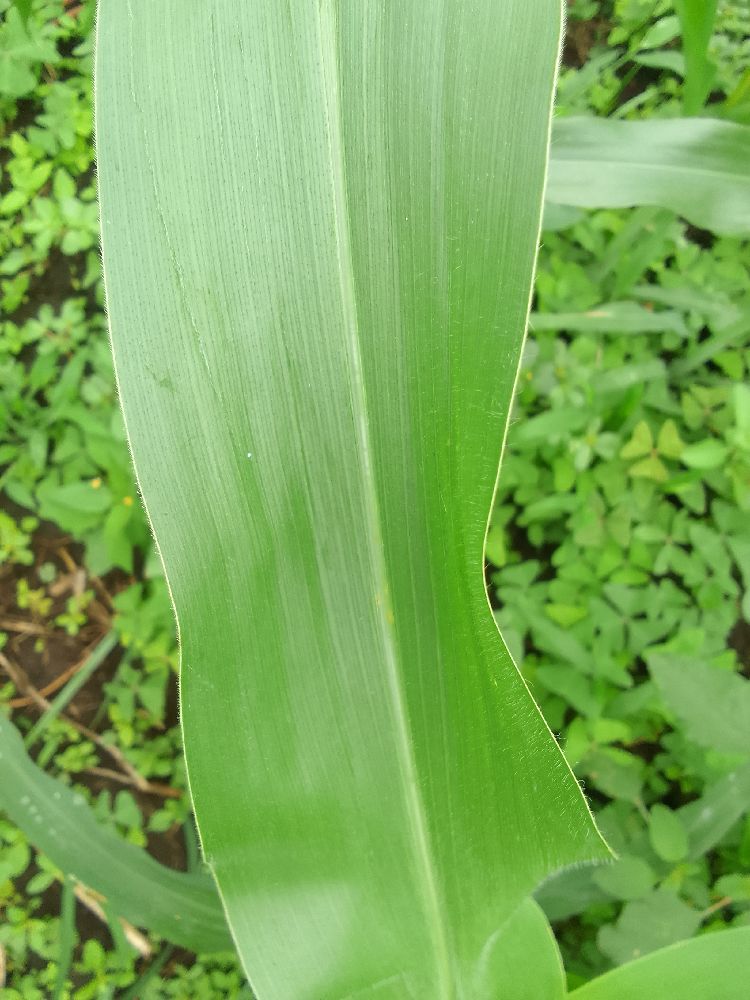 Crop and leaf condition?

maize, healthy
